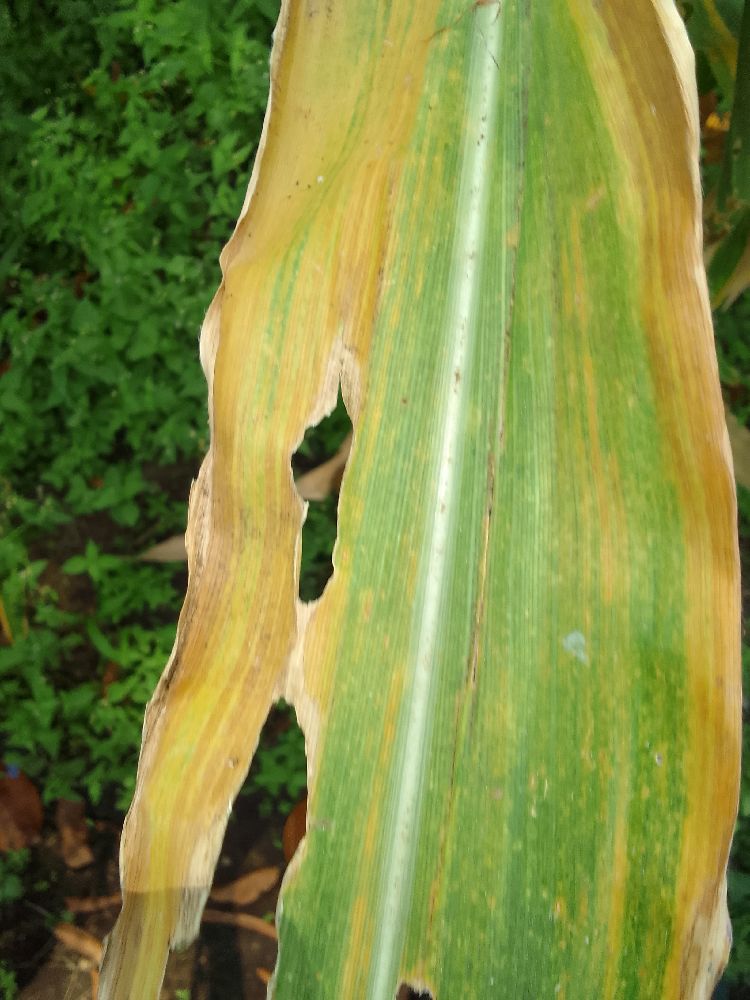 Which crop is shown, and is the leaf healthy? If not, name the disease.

maize, maize lethal necrosis
